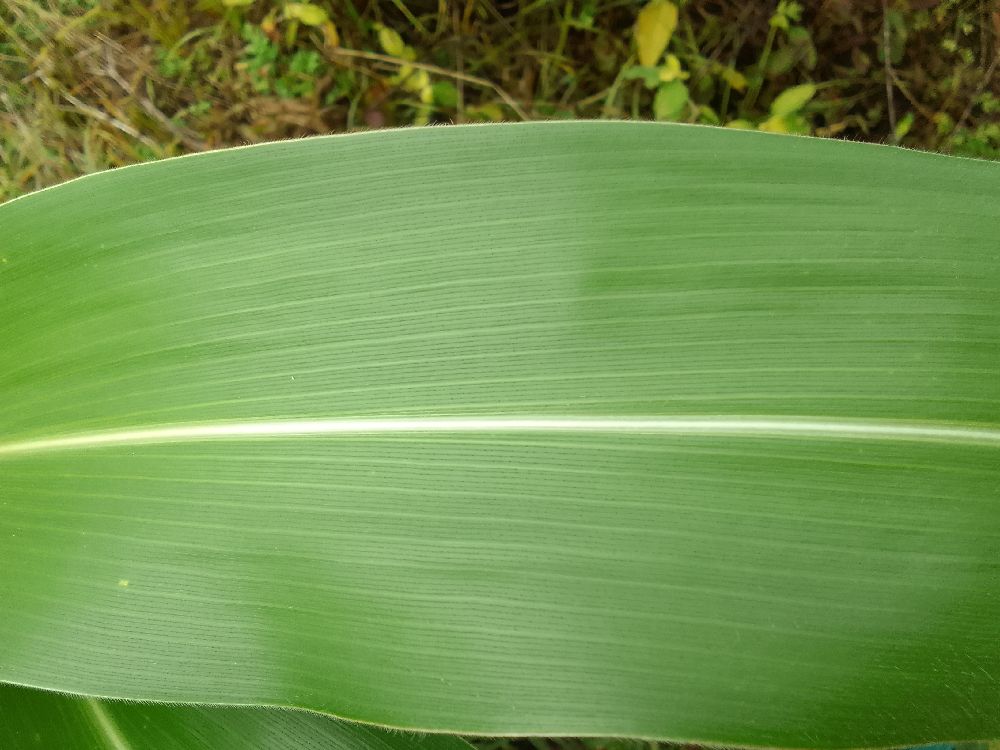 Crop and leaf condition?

maize, healthy
